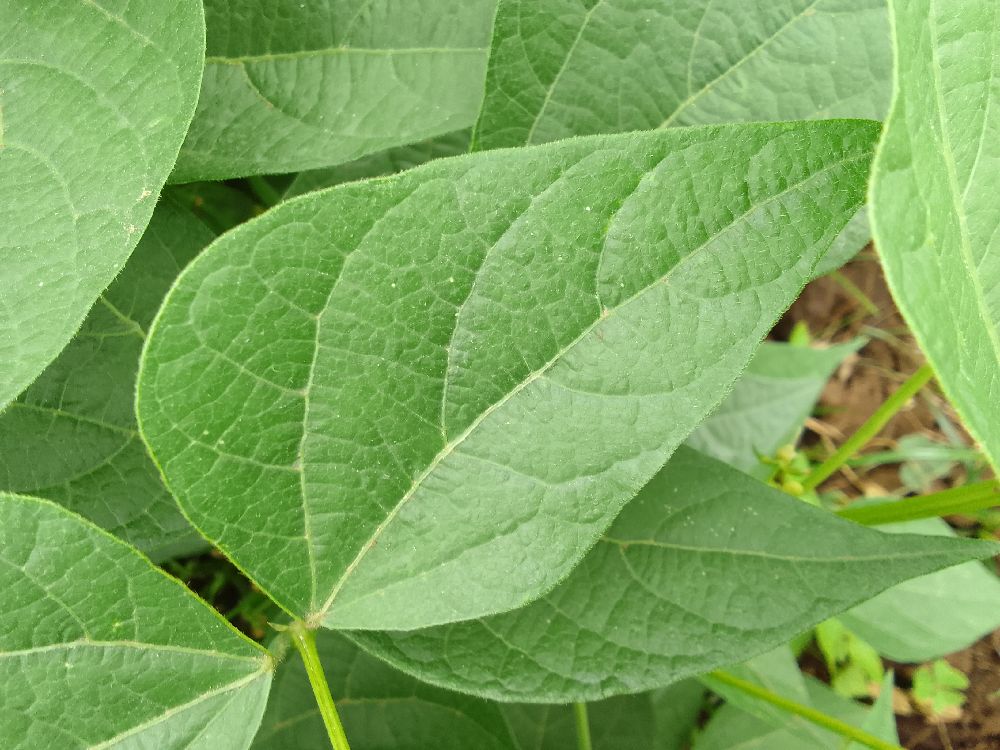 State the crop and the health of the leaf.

common bean, healthy
